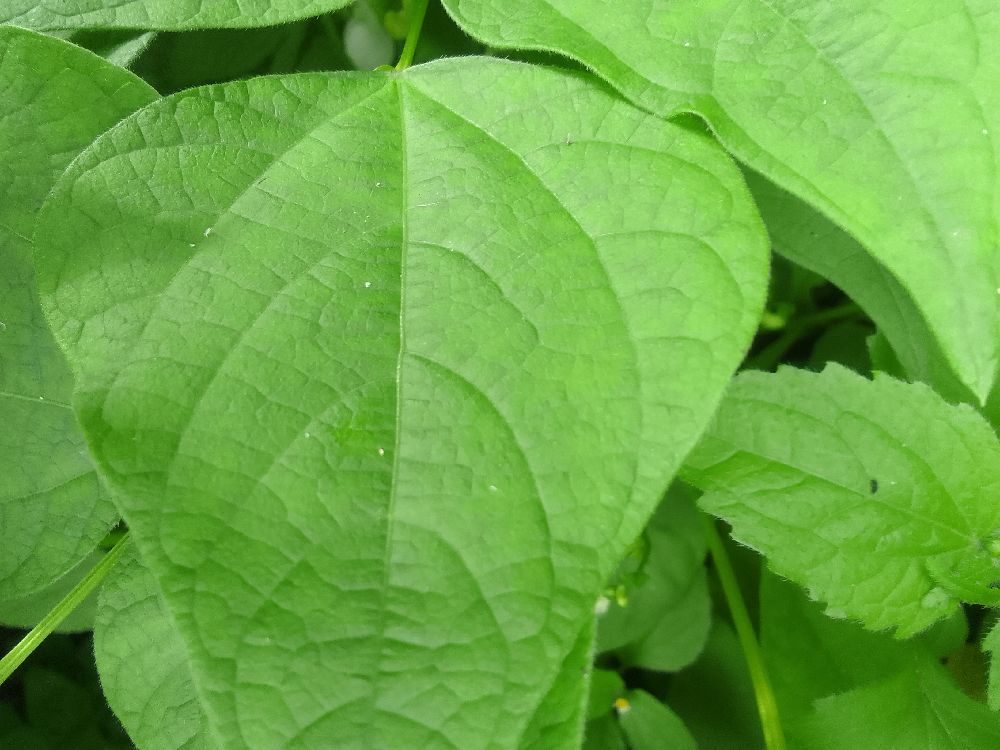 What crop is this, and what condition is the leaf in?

common bean, healthy
